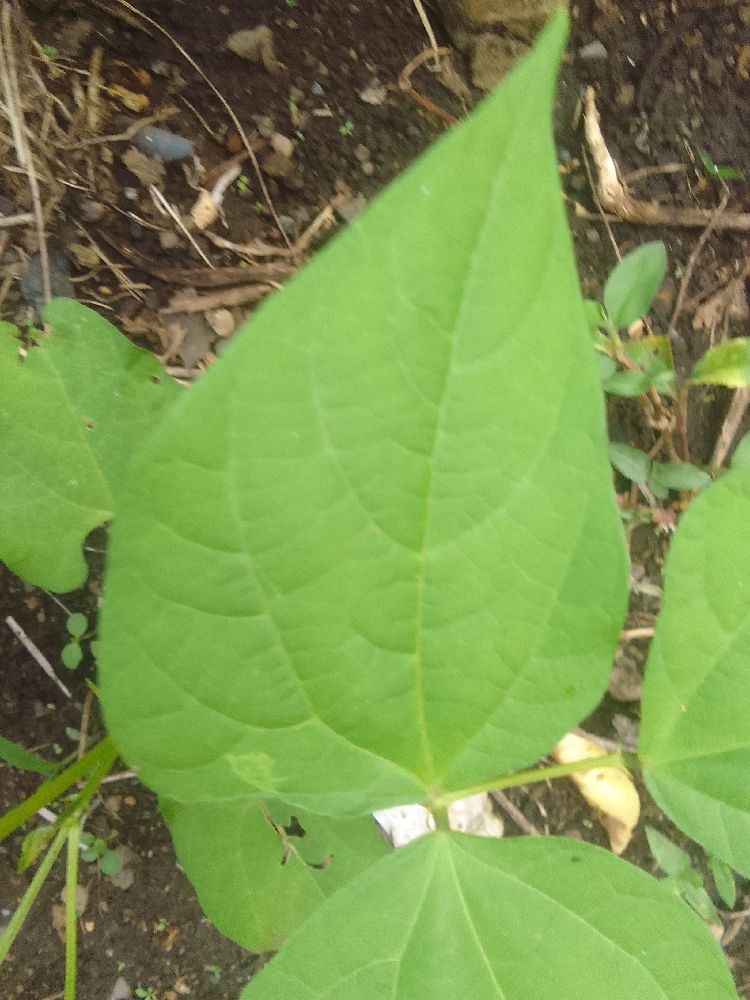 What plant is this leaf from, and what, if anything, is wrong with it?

common bean, healthy
